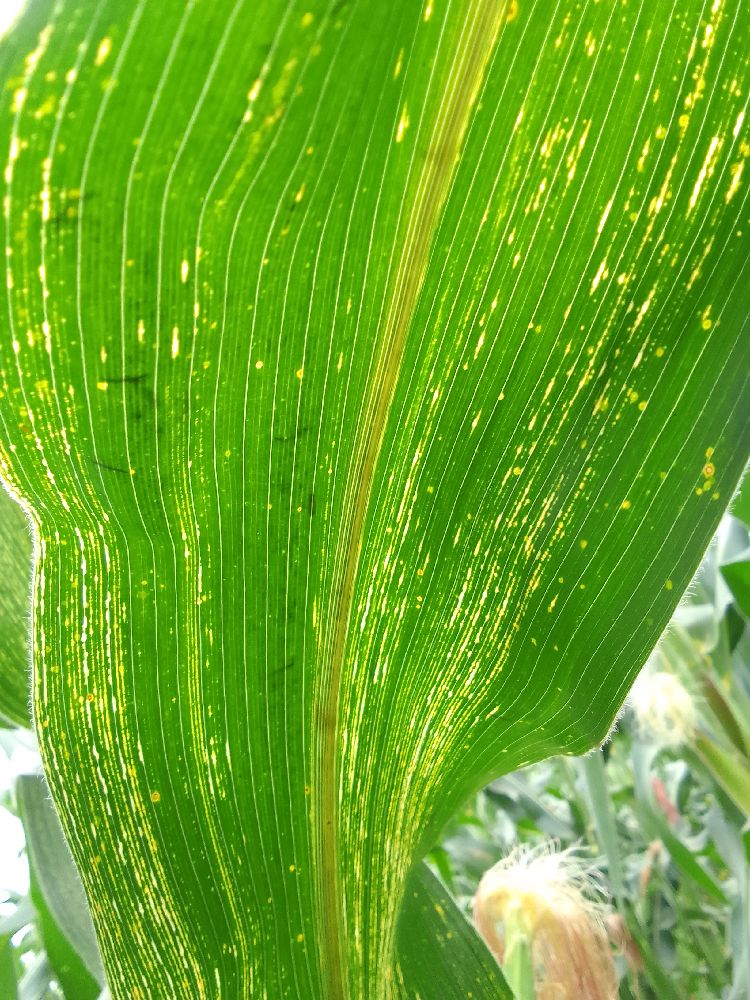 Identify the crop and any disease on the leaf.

maize, maize streak virus
